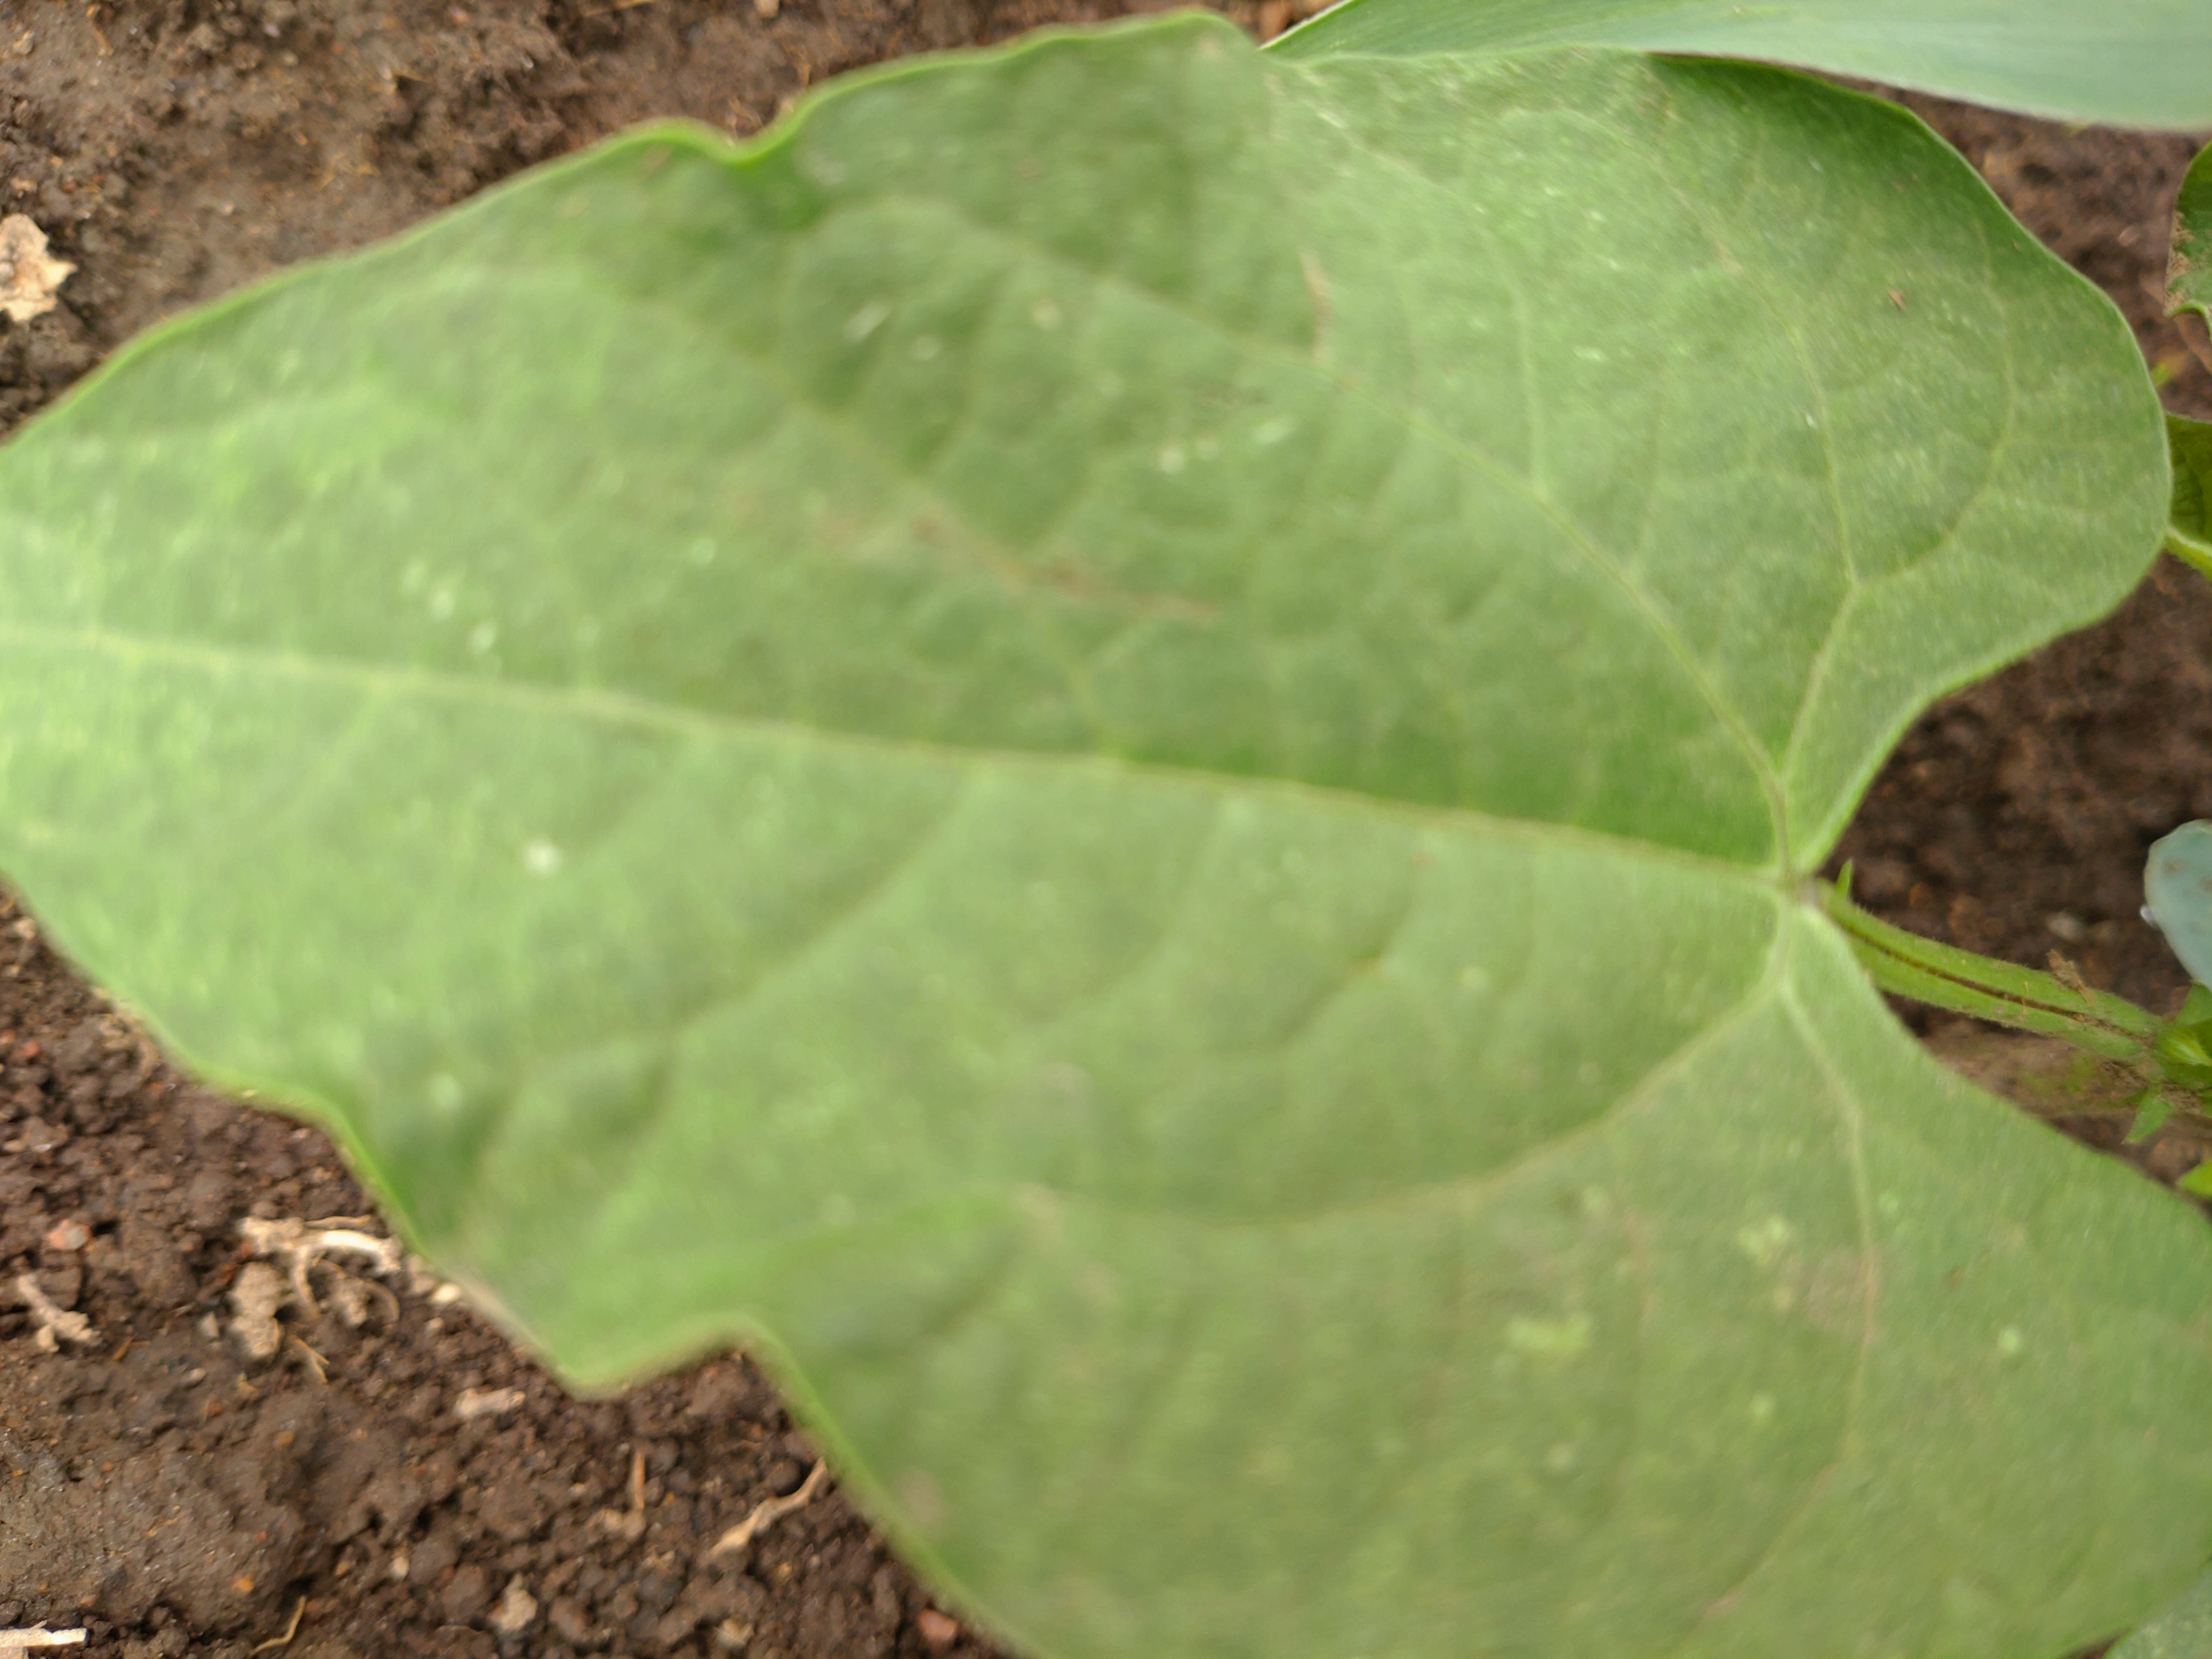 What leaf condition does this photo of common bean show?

healthy
